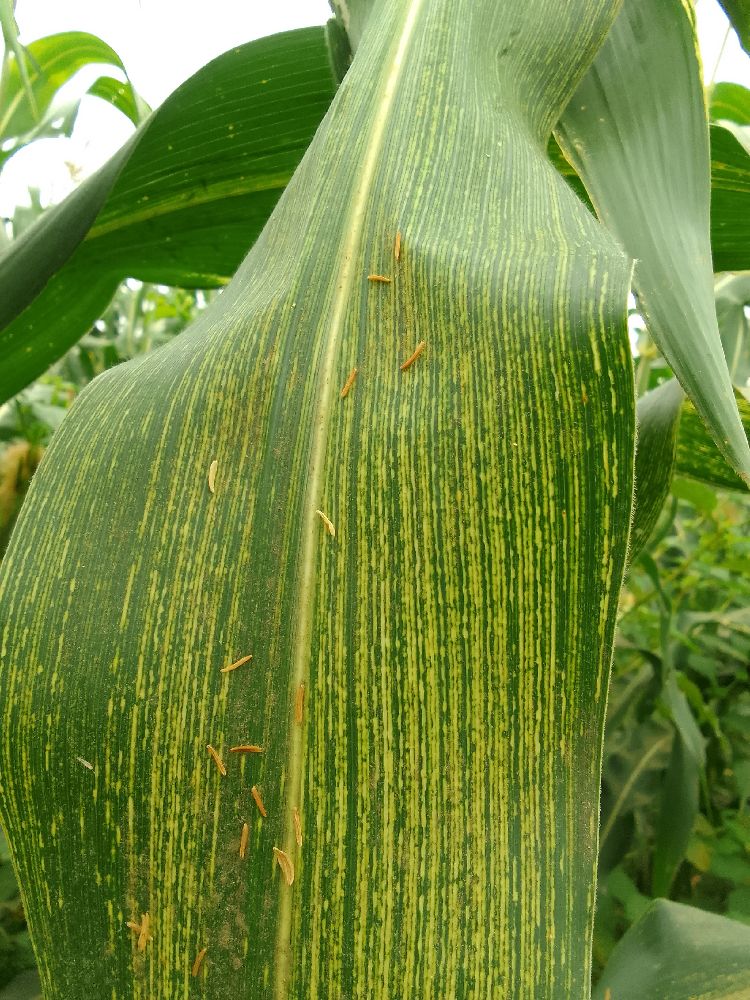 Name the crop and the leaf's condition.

maize, maize streak virus
